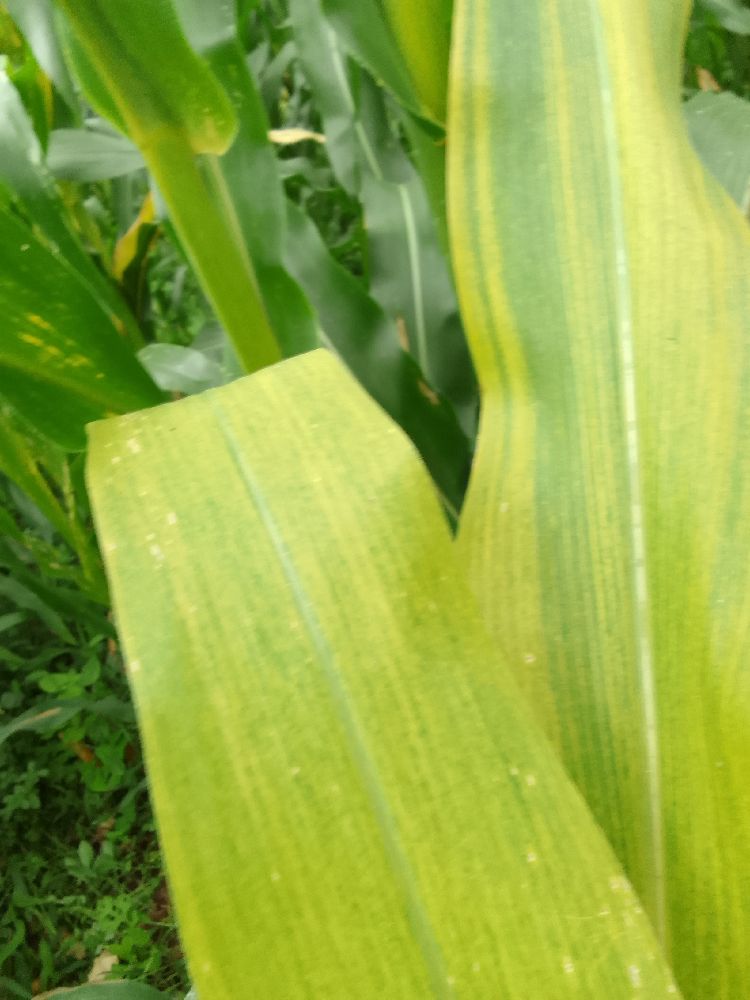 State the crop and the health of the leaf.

maize, maize lethal necrosis
